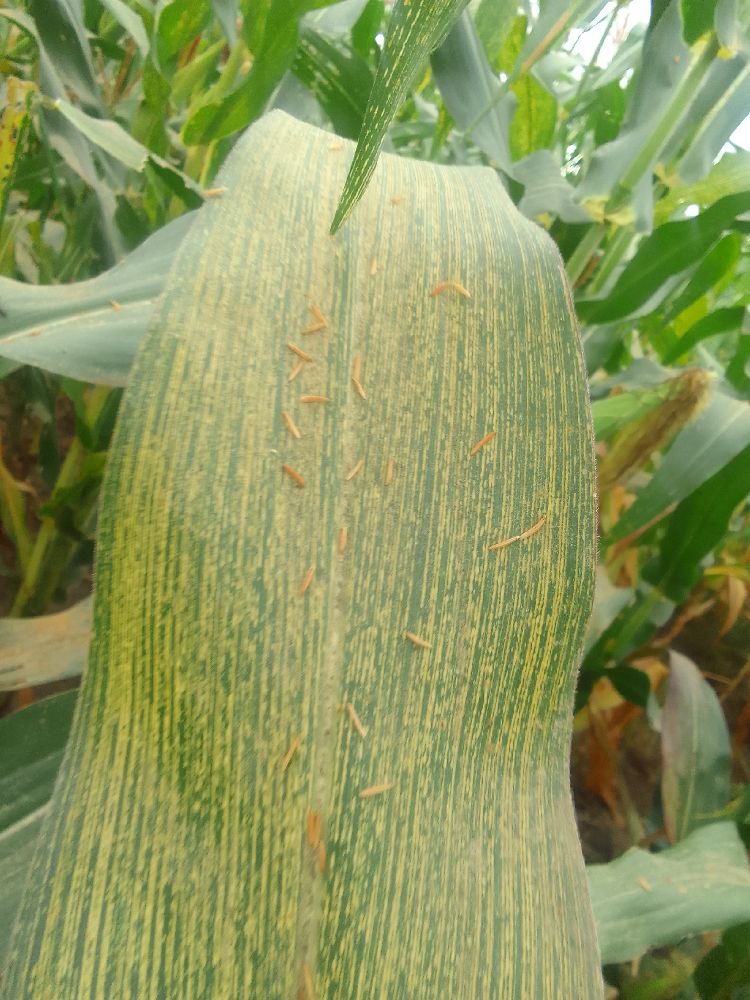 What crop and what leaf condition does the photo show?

maize, maize streak virus
